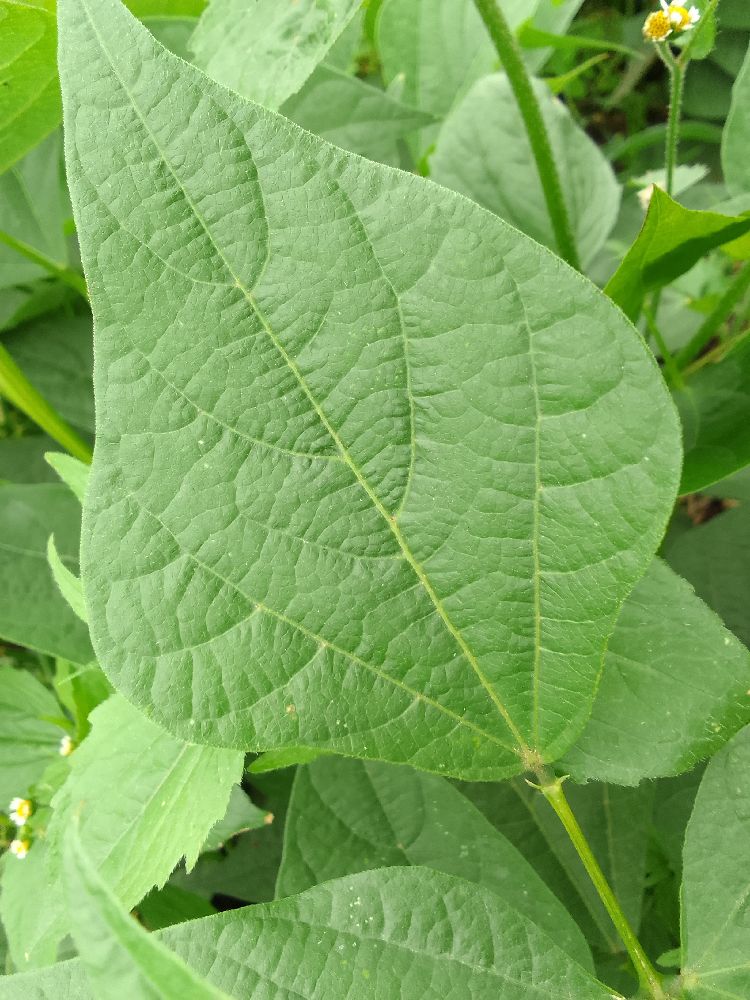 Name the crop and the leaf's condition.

common bean, healthy
